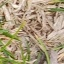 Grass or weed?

grass
